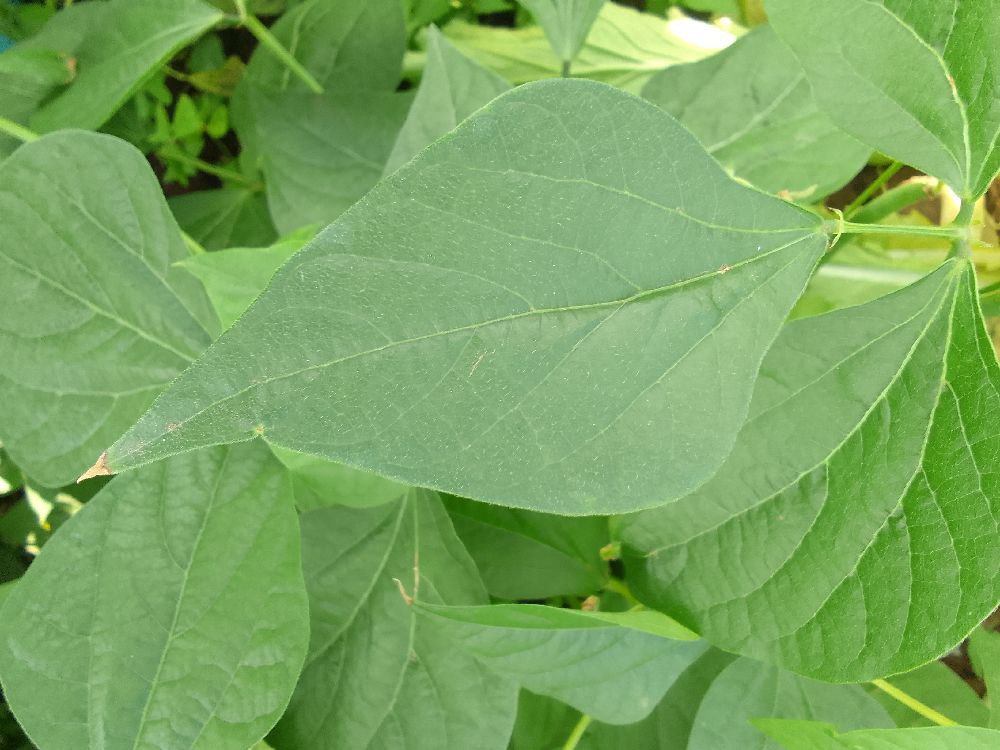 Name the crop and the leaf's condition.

common bean, healthy
